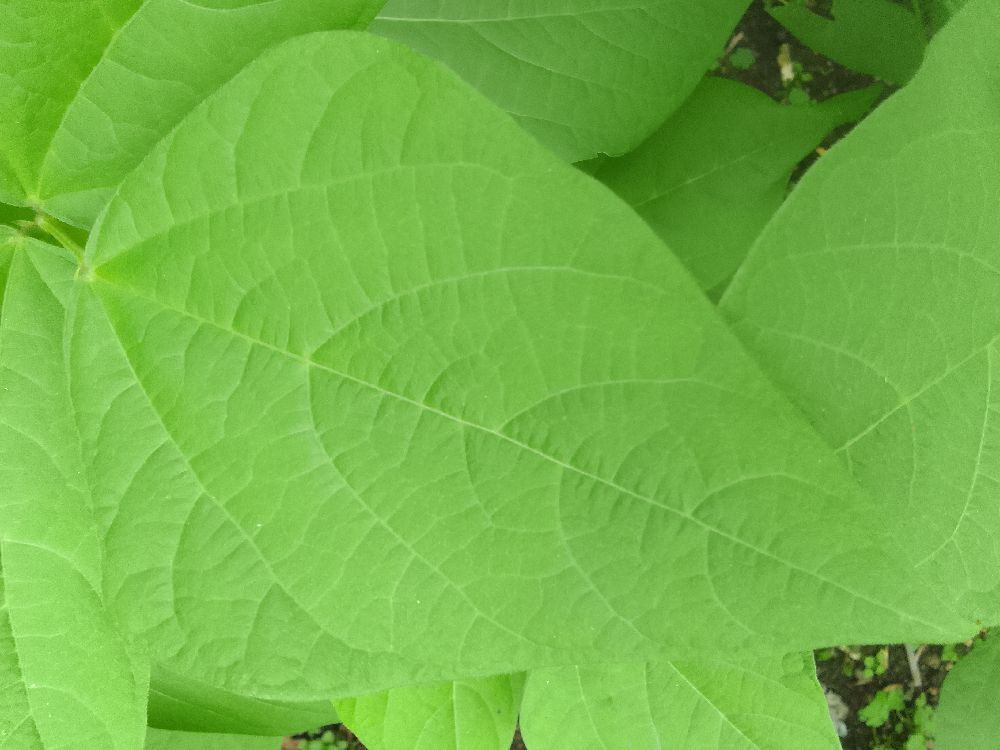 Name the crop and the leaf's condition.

common bean, healthy
